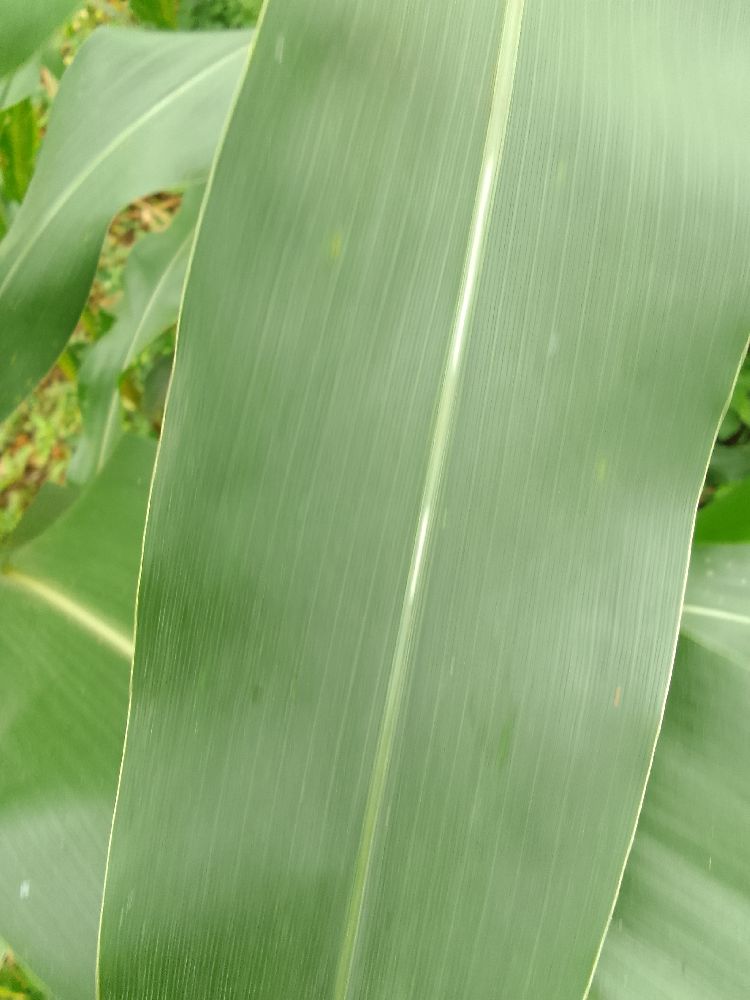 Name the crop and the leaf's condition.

maize, healthy
